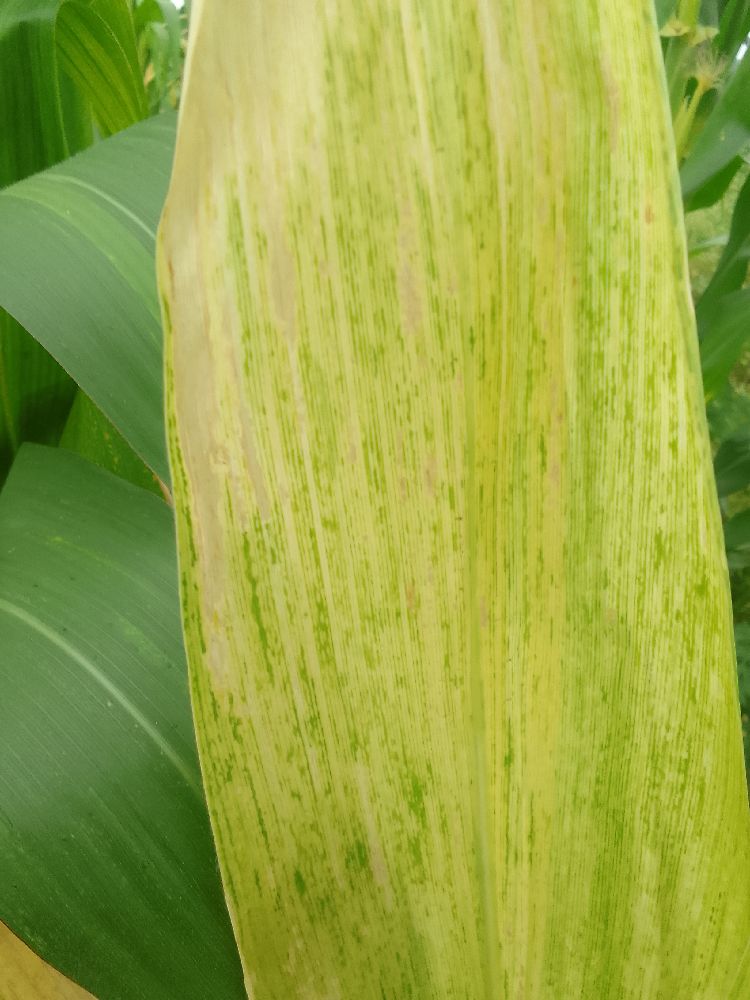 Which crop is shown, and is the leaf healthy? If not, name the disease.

maize, maize lethal necrosis
